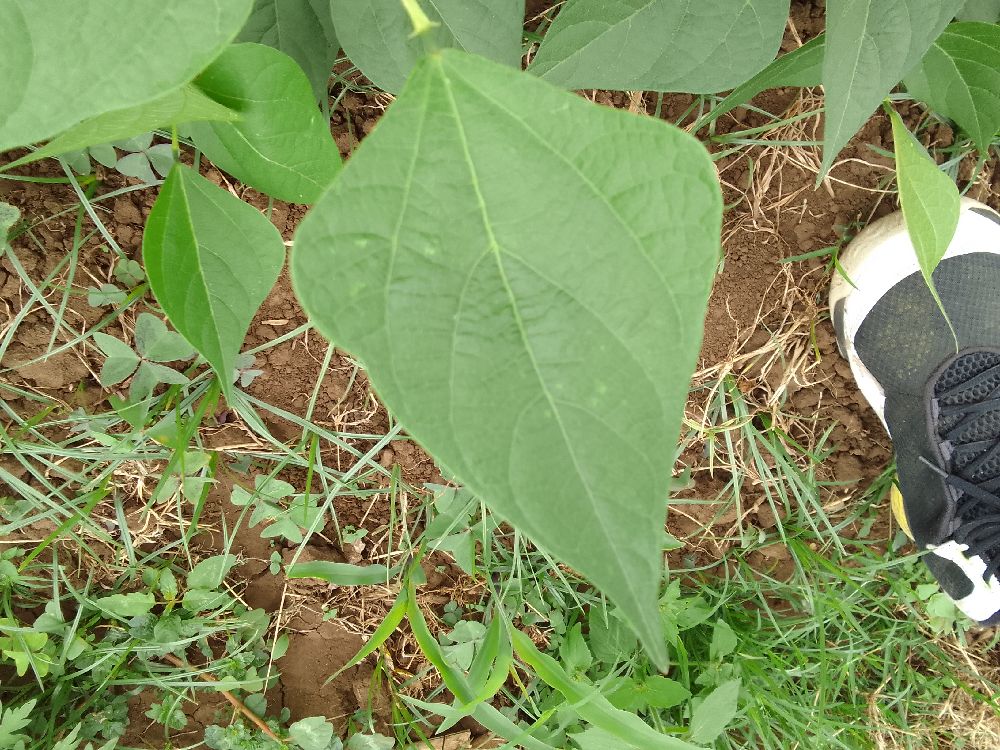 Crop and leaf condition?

common bean, healthy
